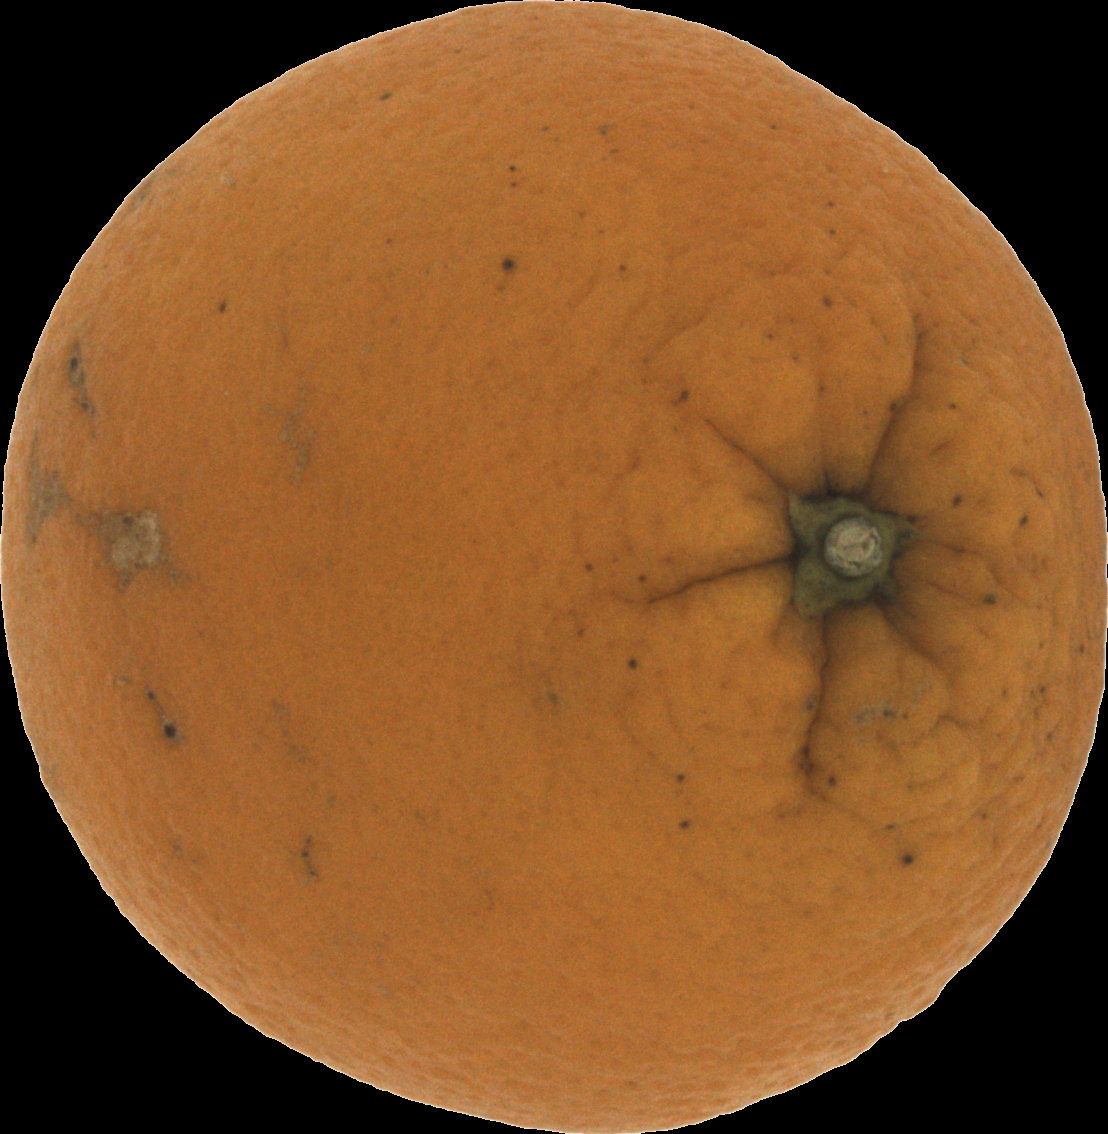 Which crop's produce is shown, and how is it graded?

orange, bad
